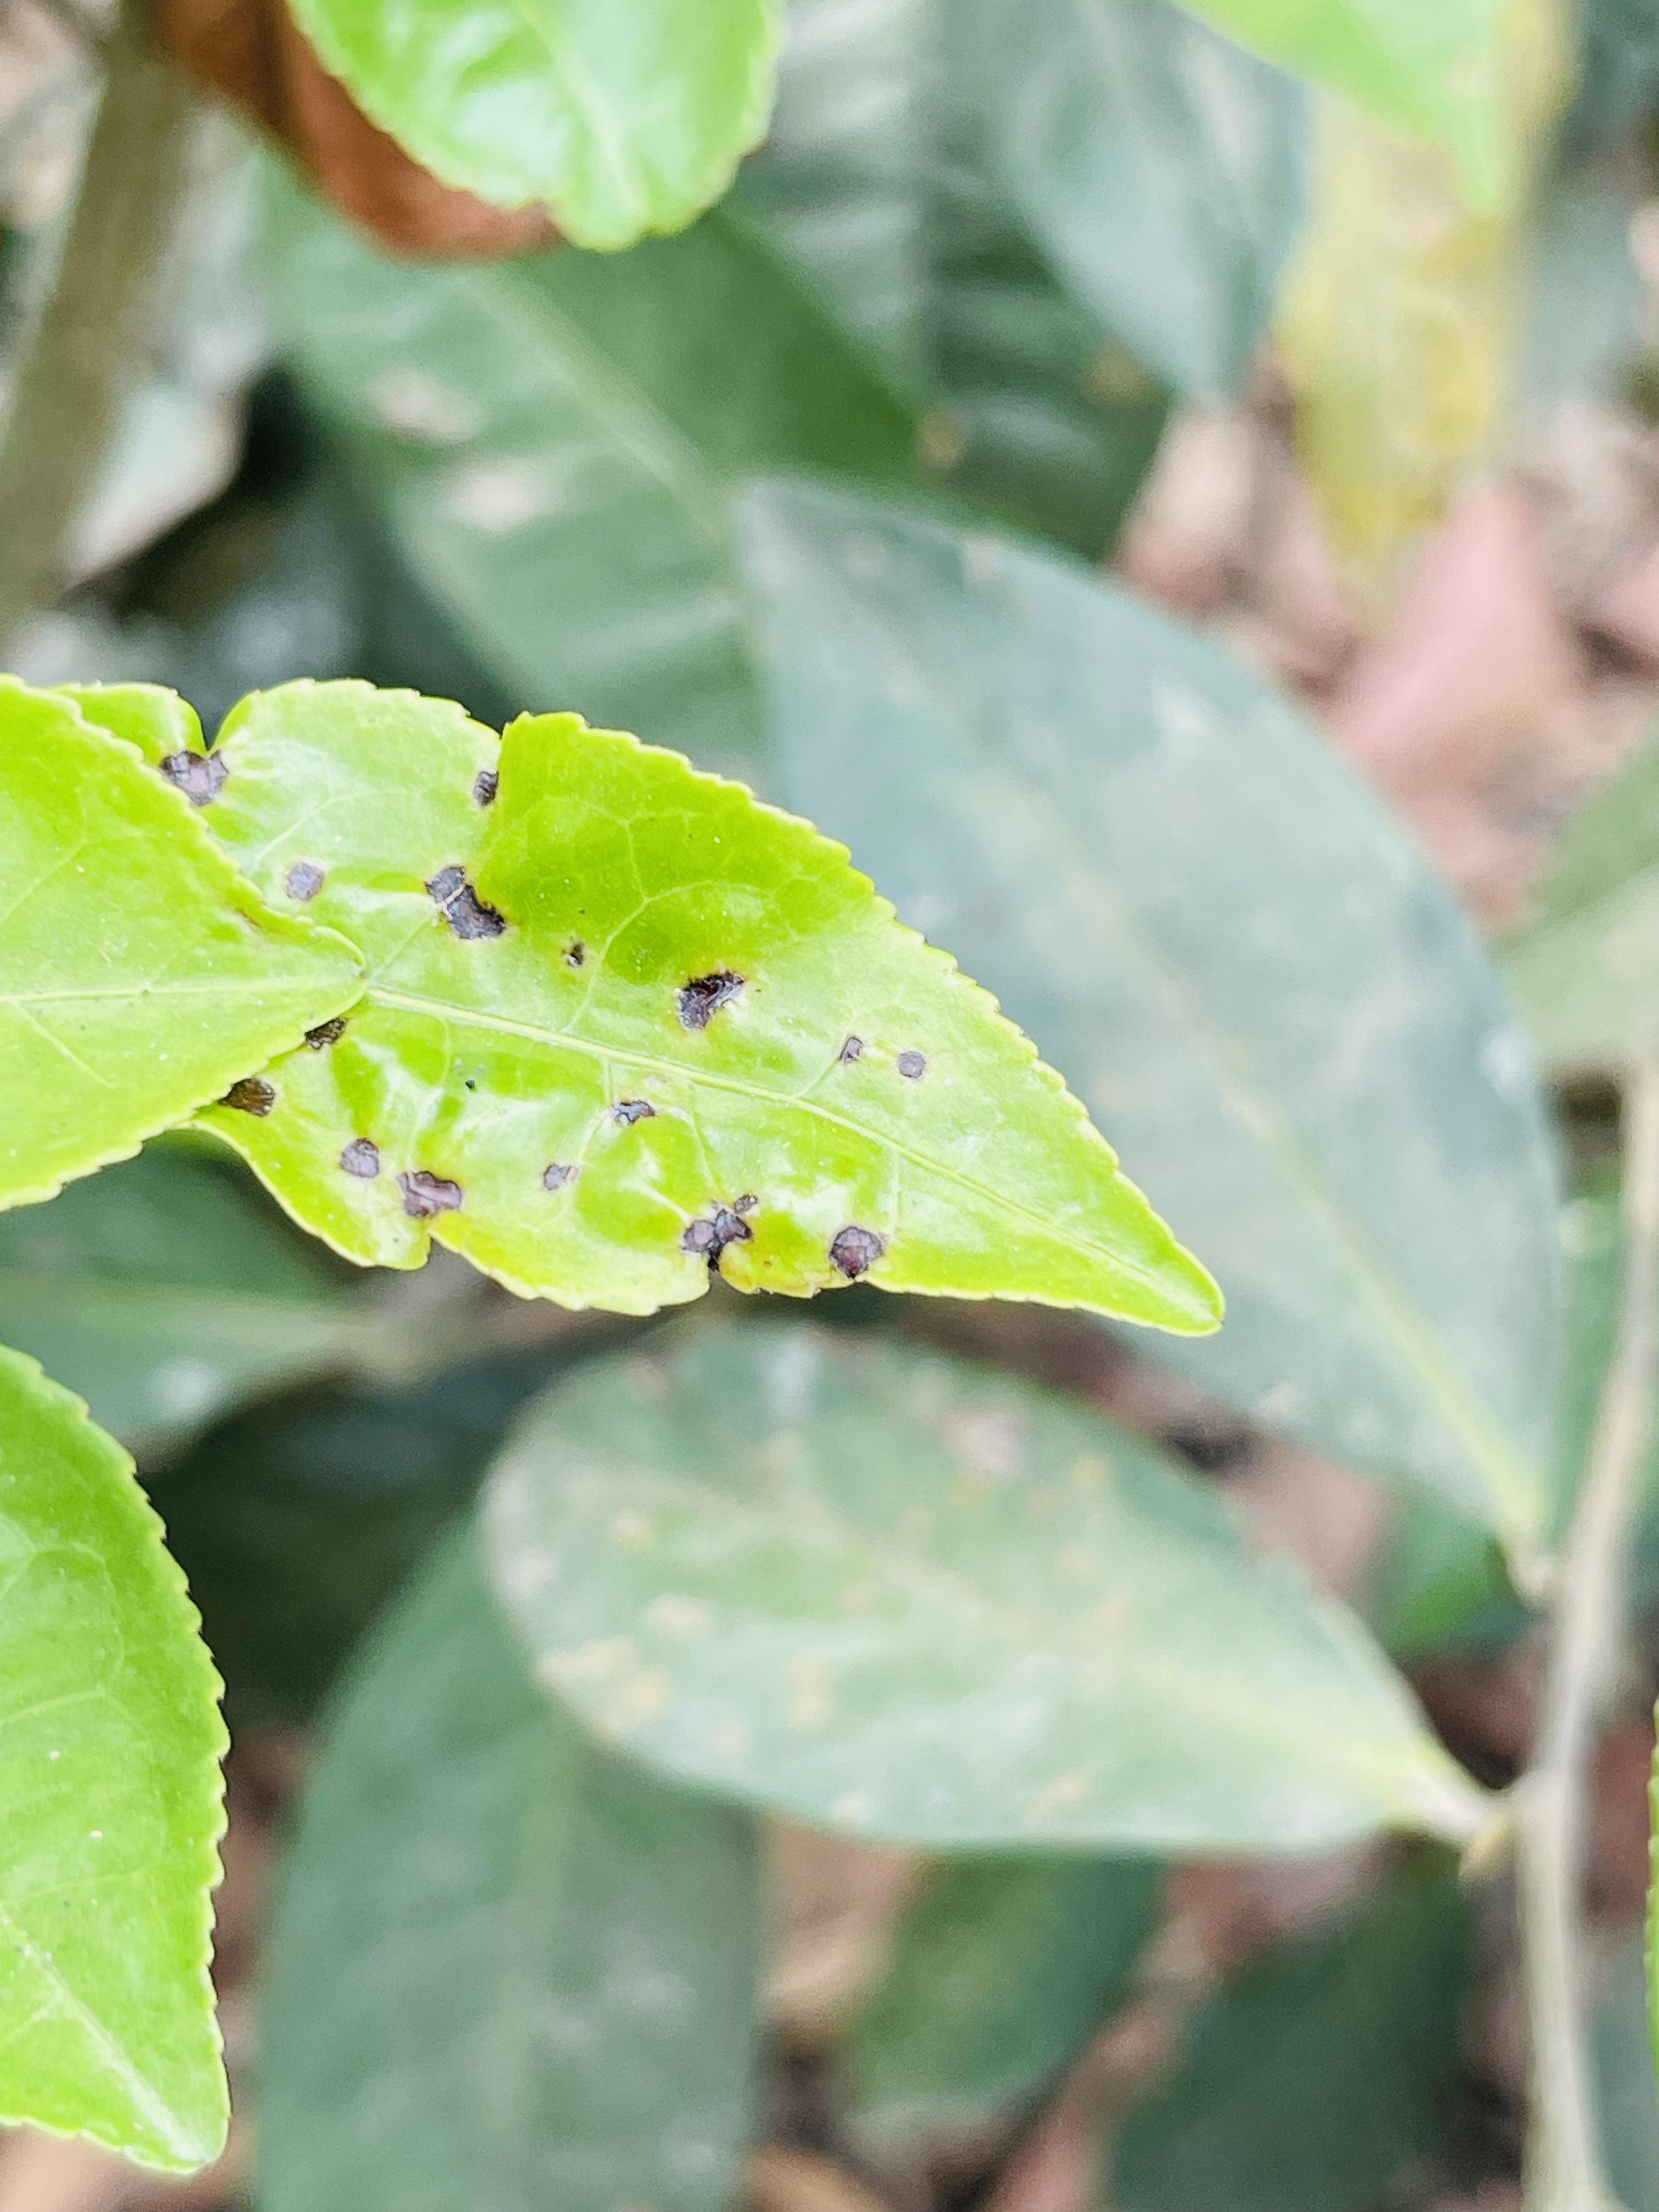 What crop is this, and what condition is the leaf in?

tea, helopeltis
